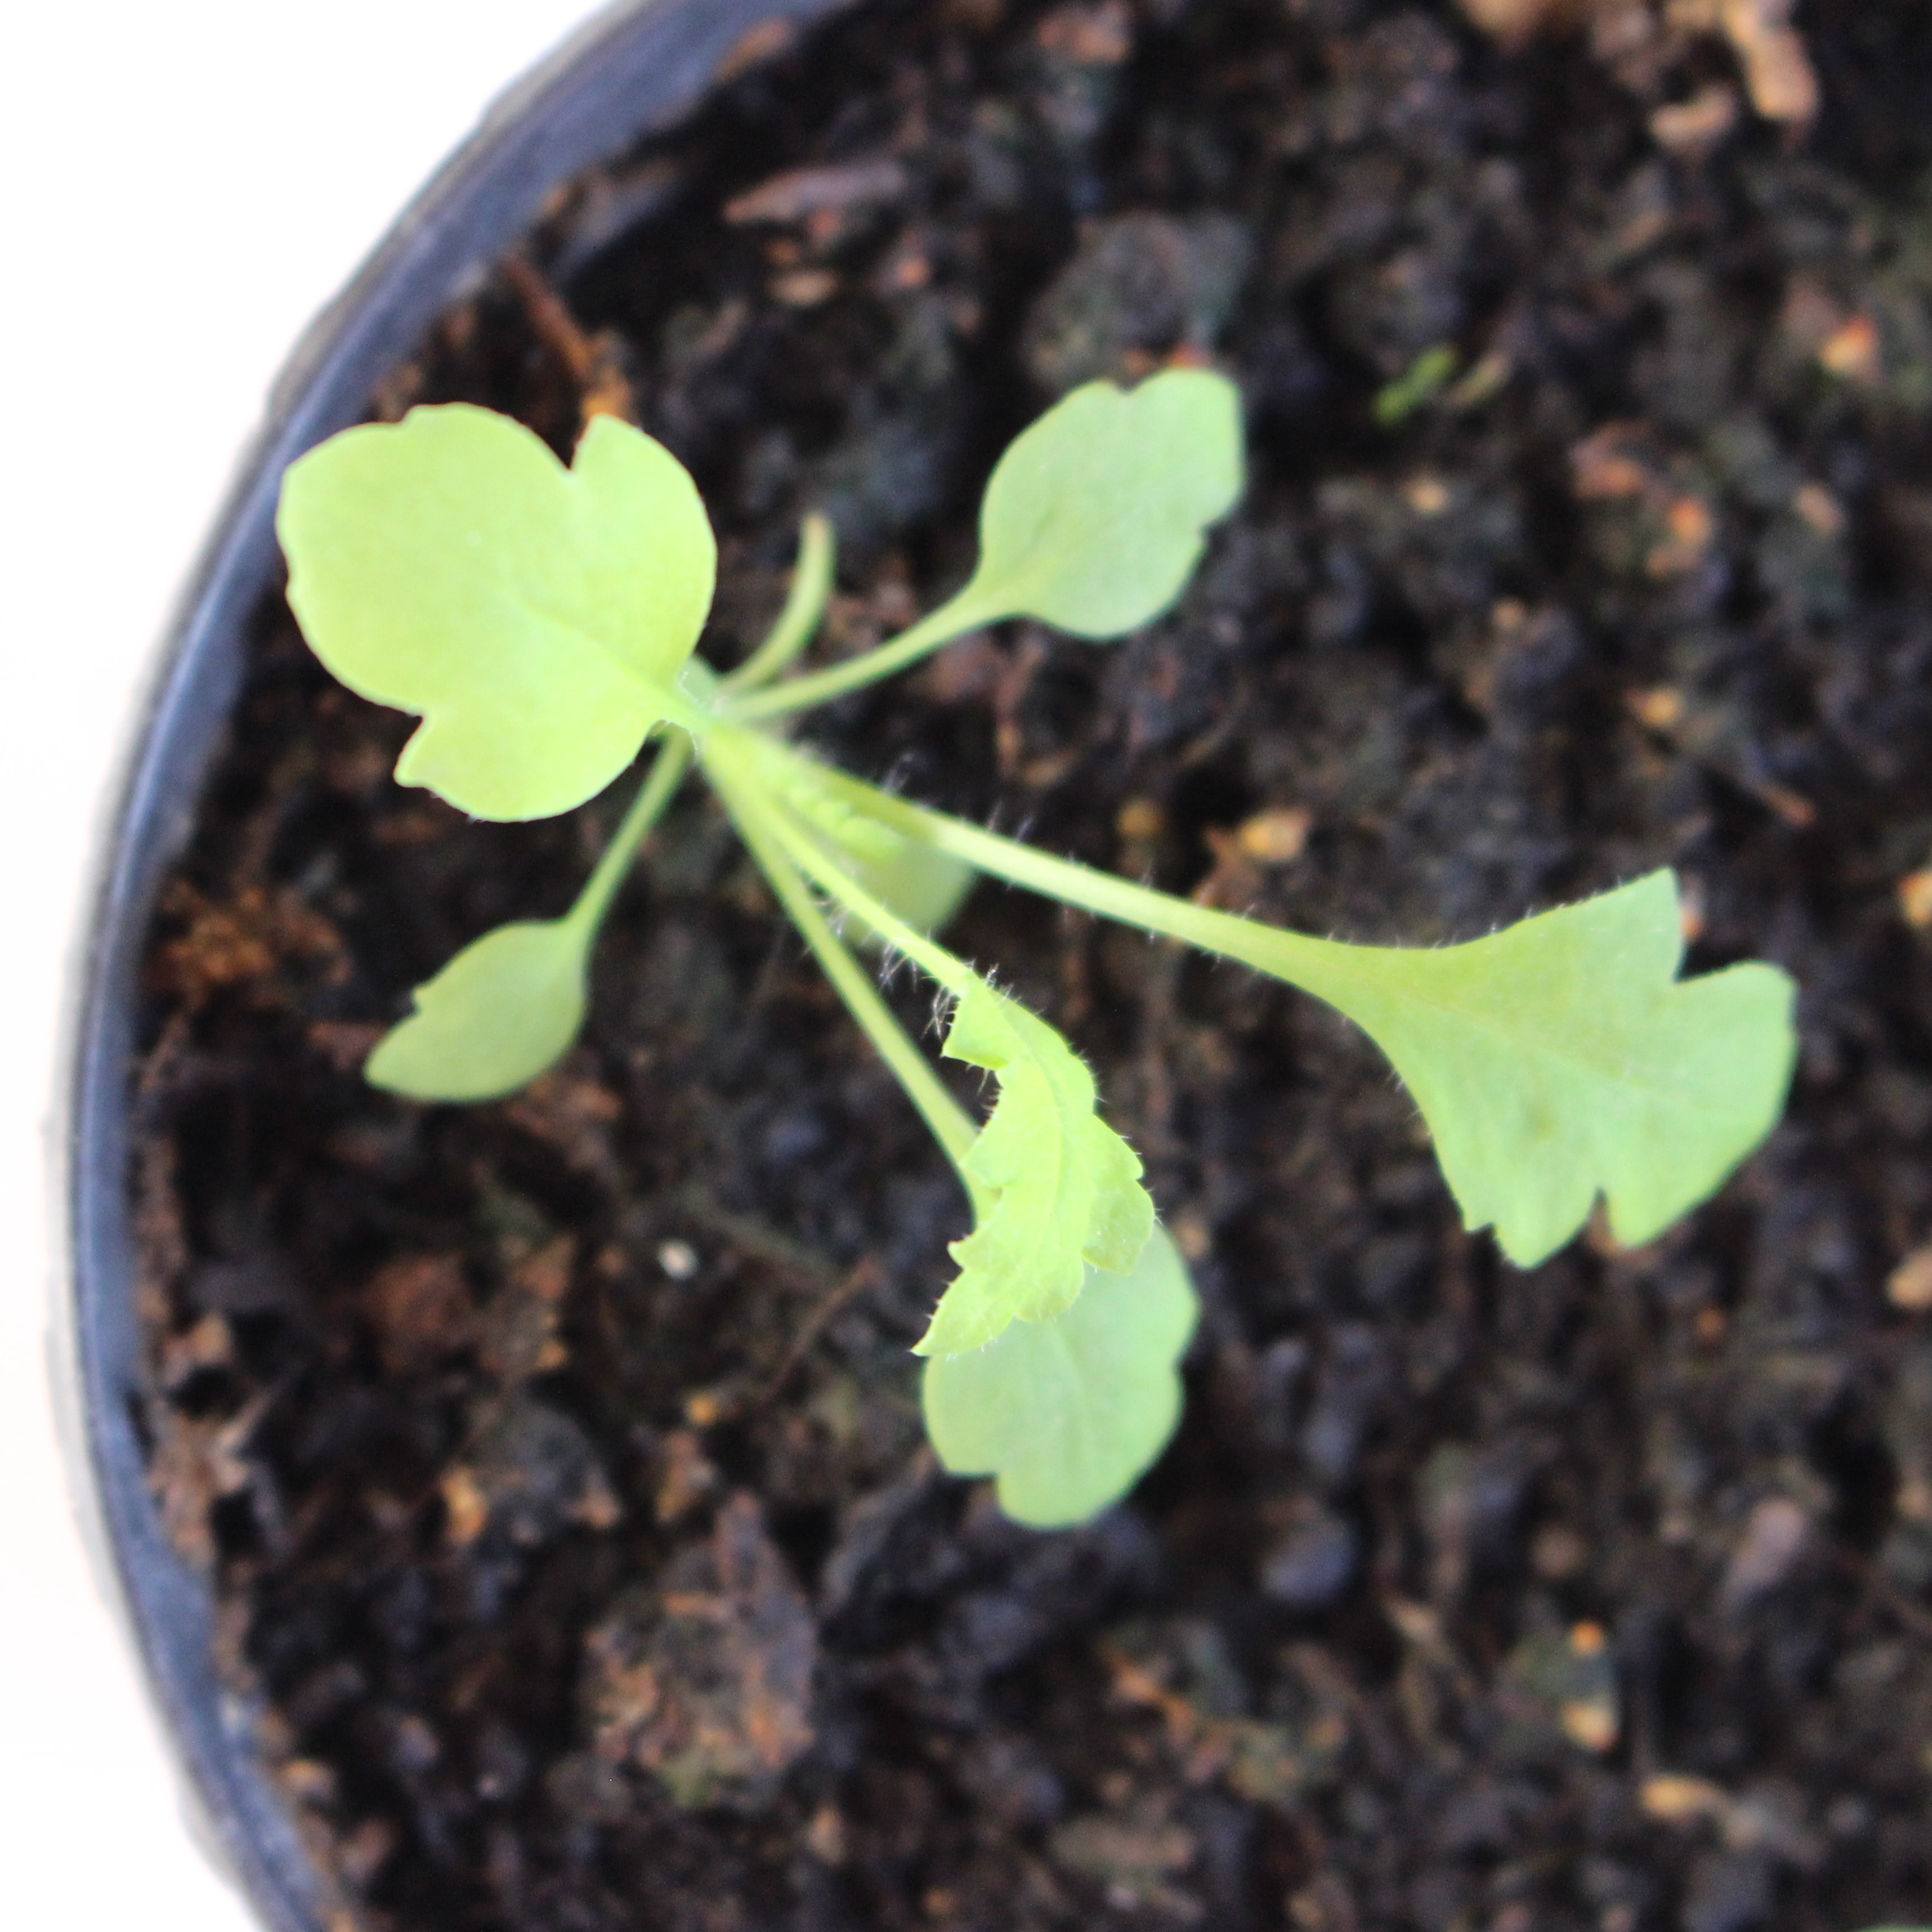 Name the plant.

Papaver rhoeas
